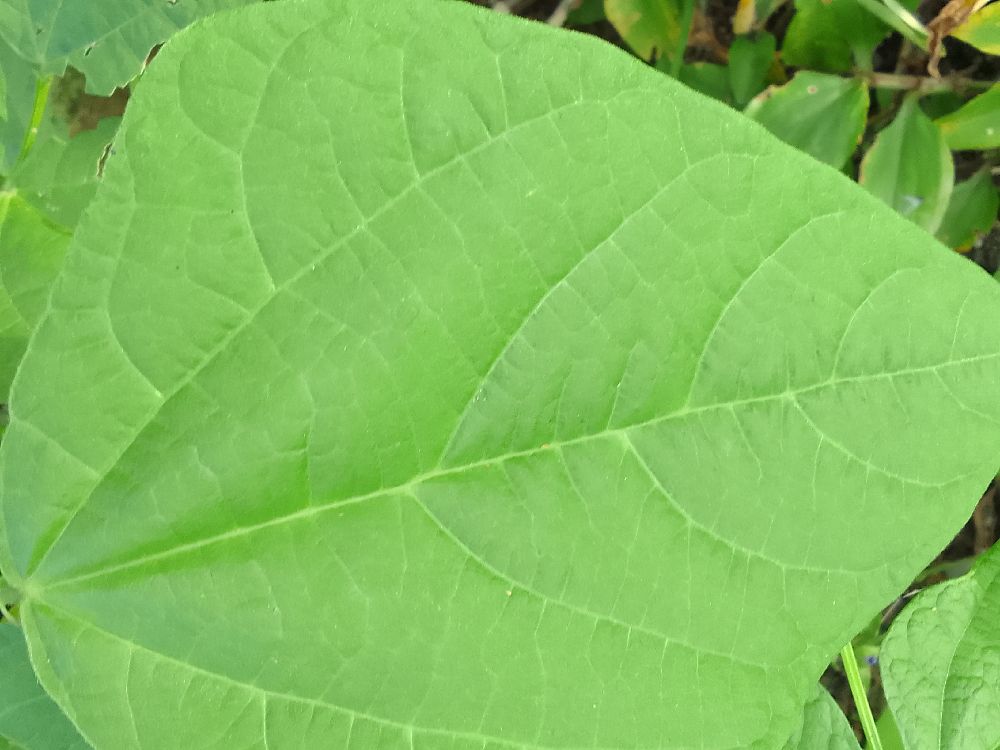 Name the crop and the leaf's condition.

common bean, healthy
